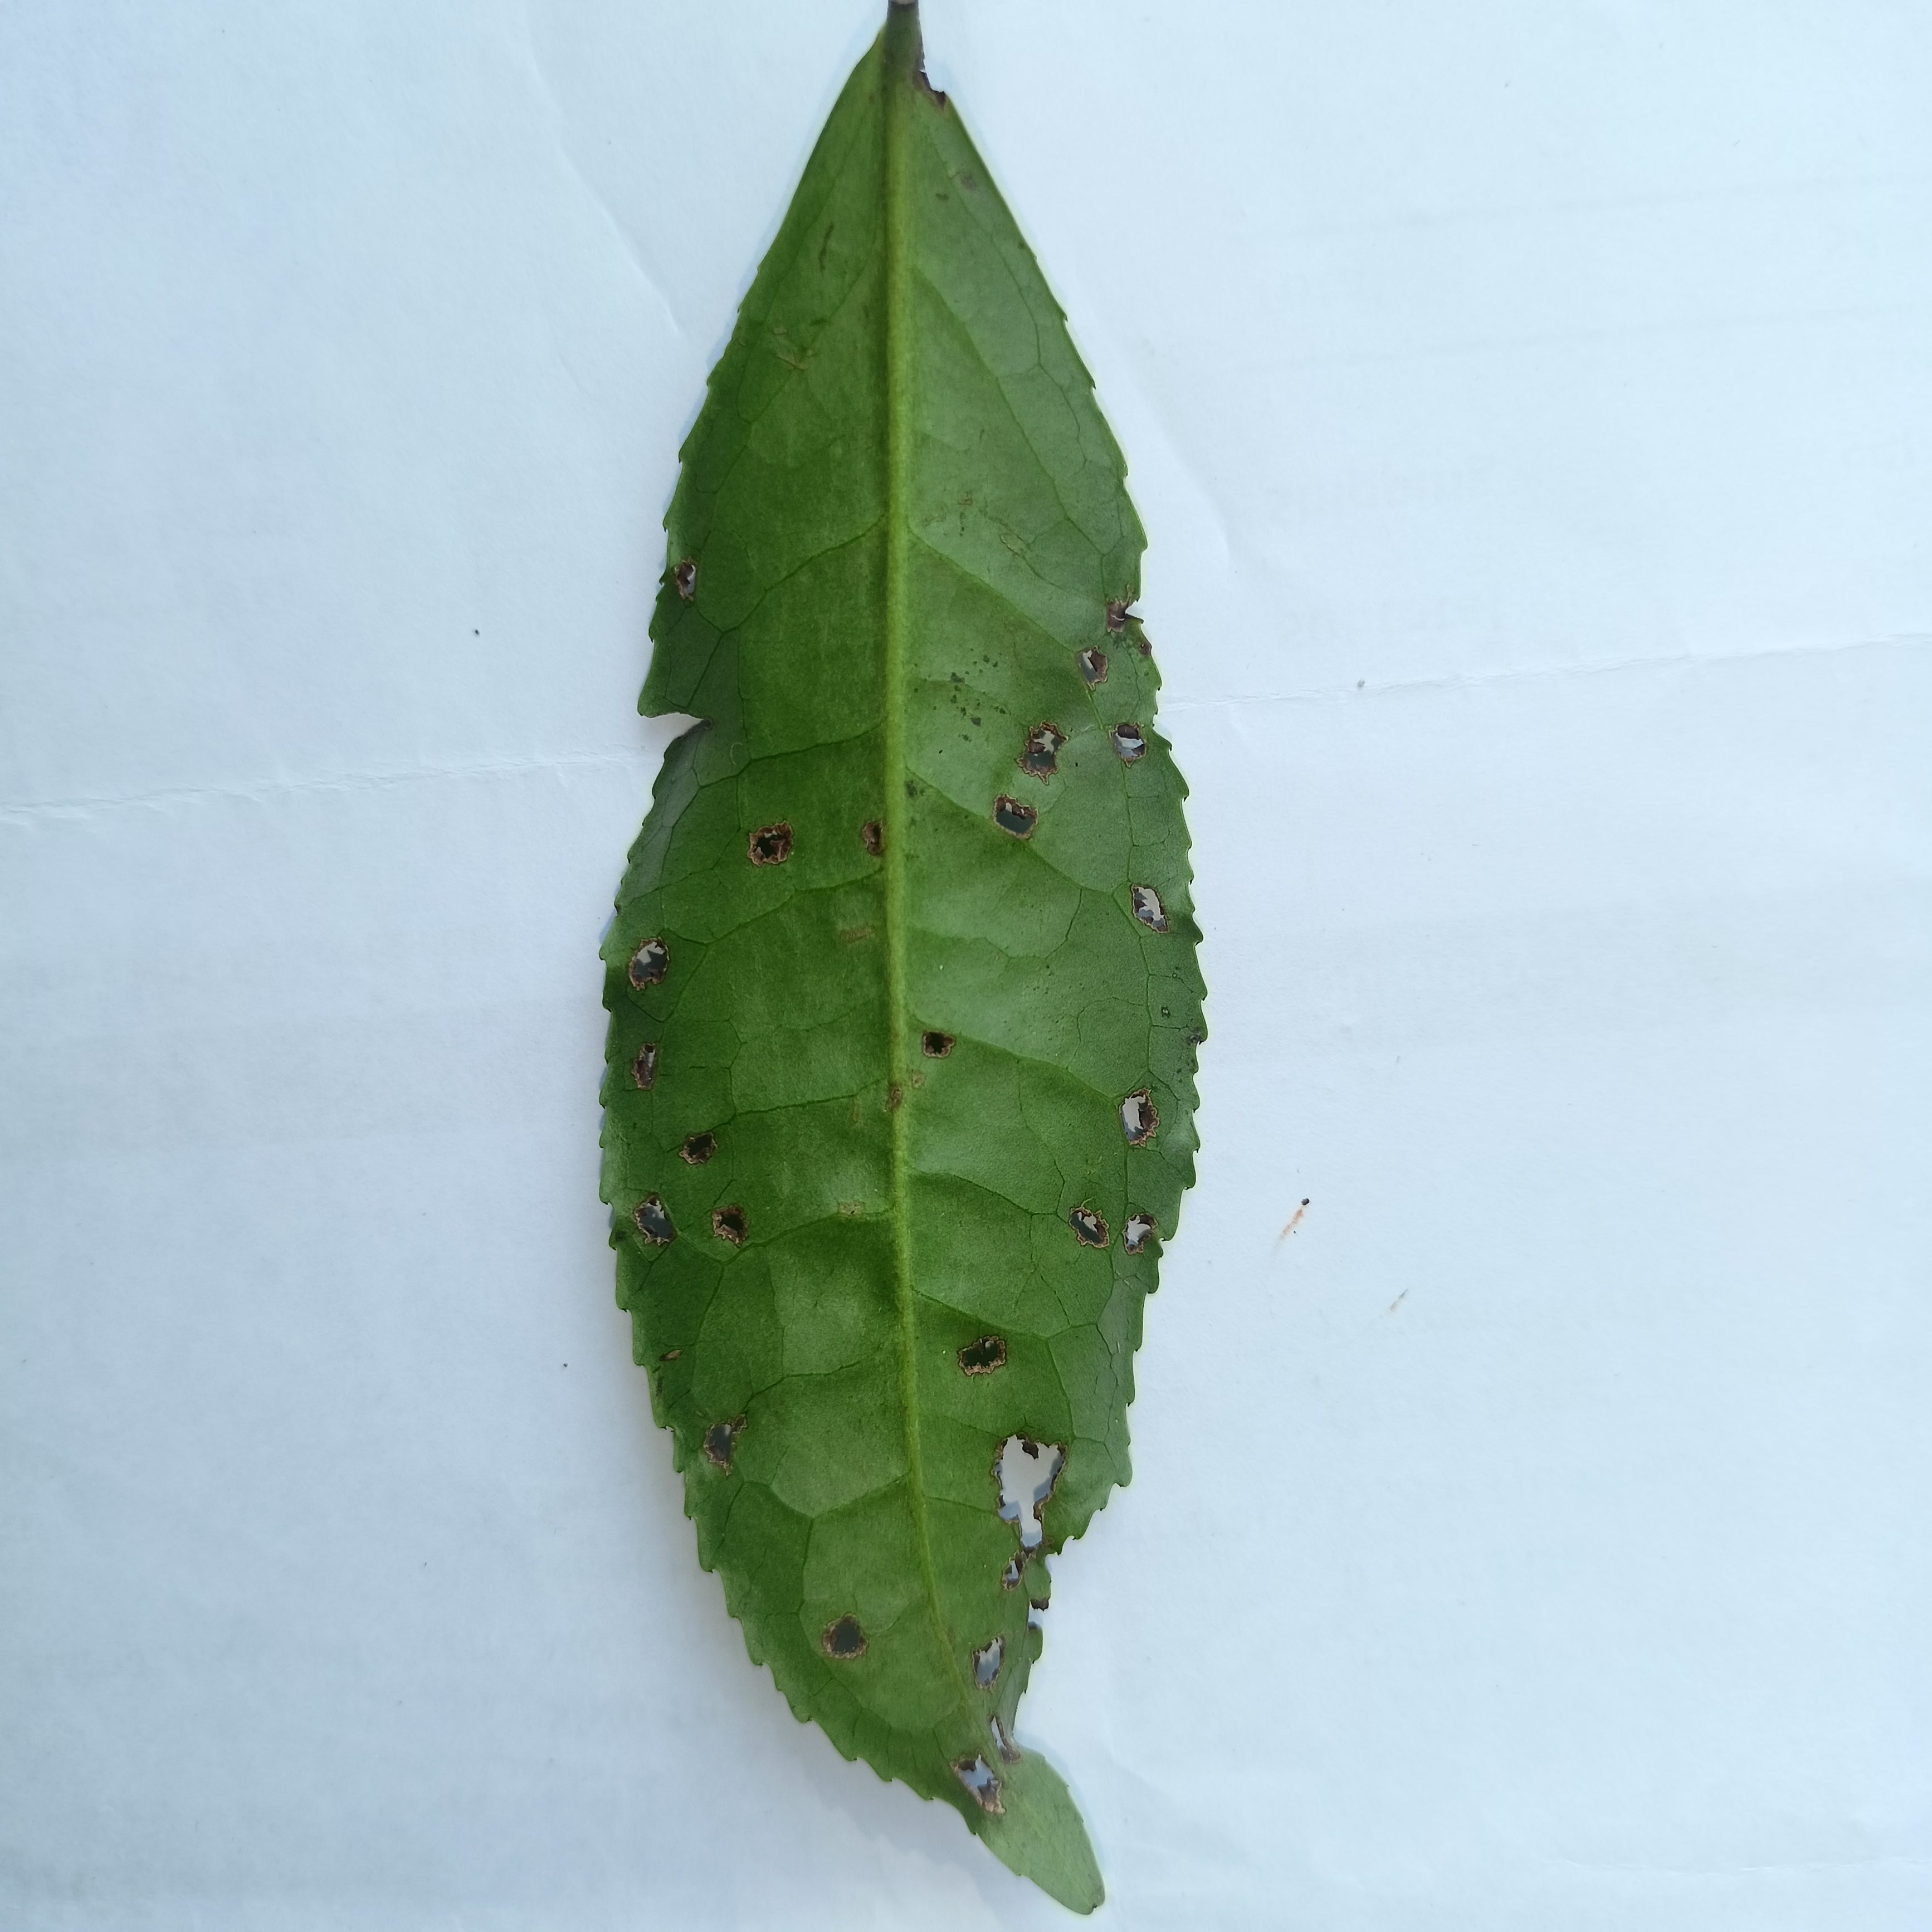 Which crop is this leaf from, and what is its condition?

tea, helopeltis
